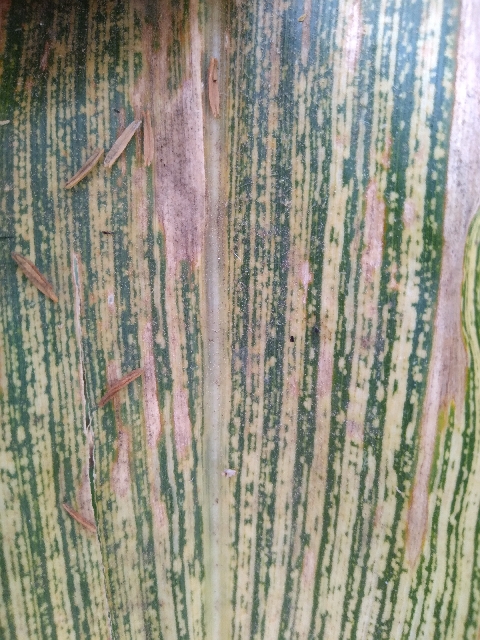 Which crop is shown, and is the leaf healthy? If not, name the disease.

maize, maize streak virus
